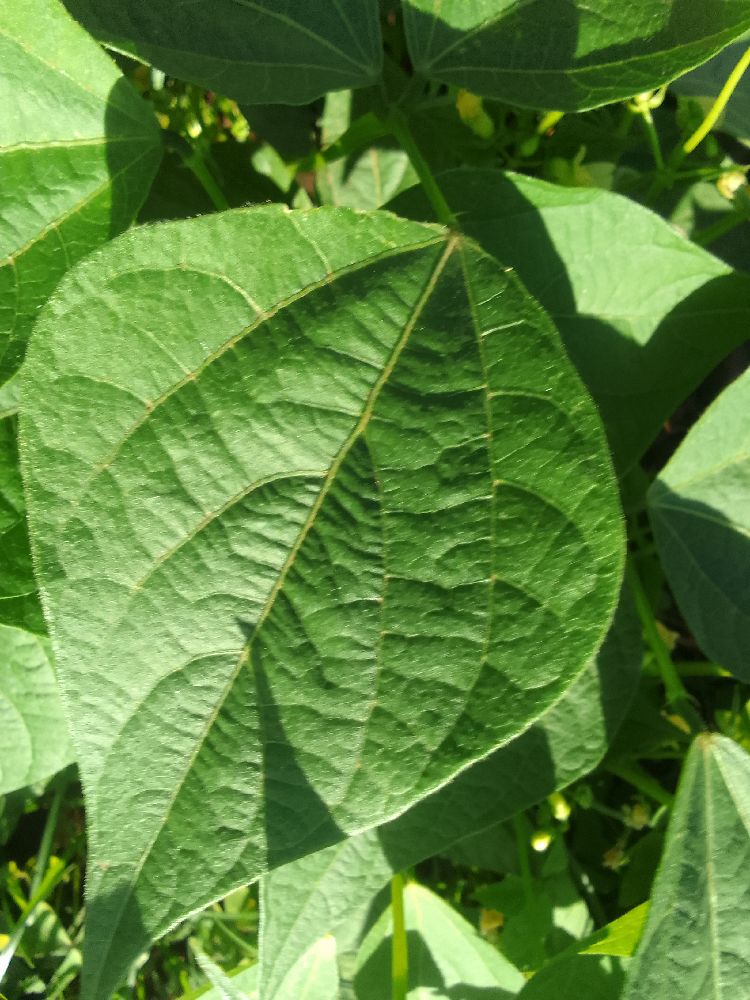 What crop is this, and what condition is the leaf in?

common bean, healthy
